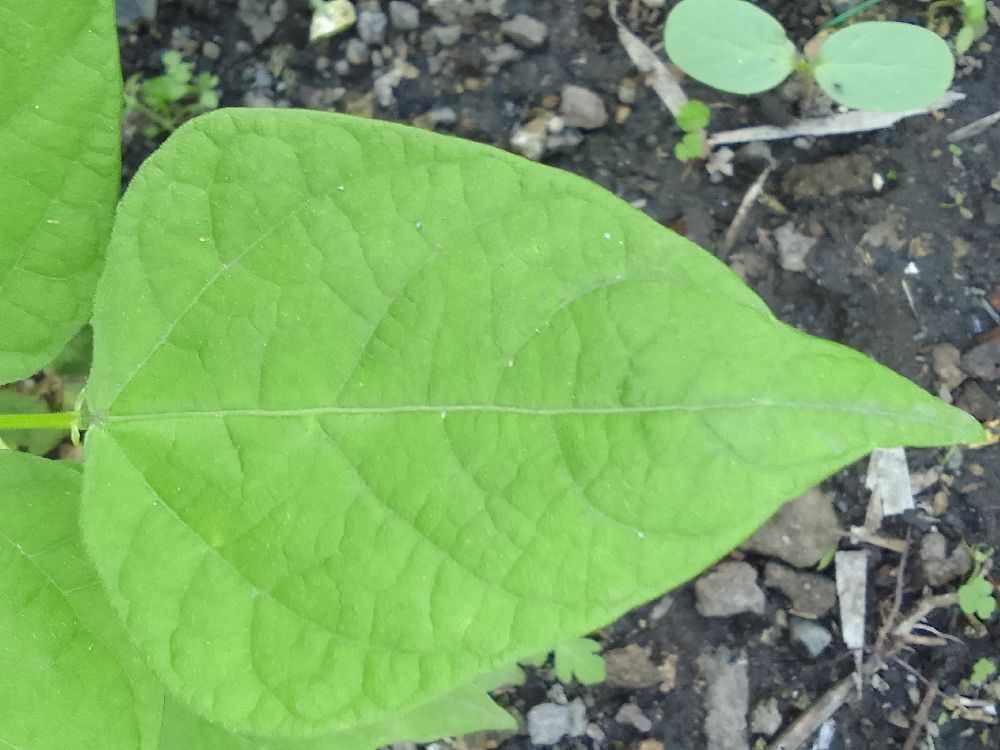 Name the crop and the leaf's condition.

common bean, healthy
